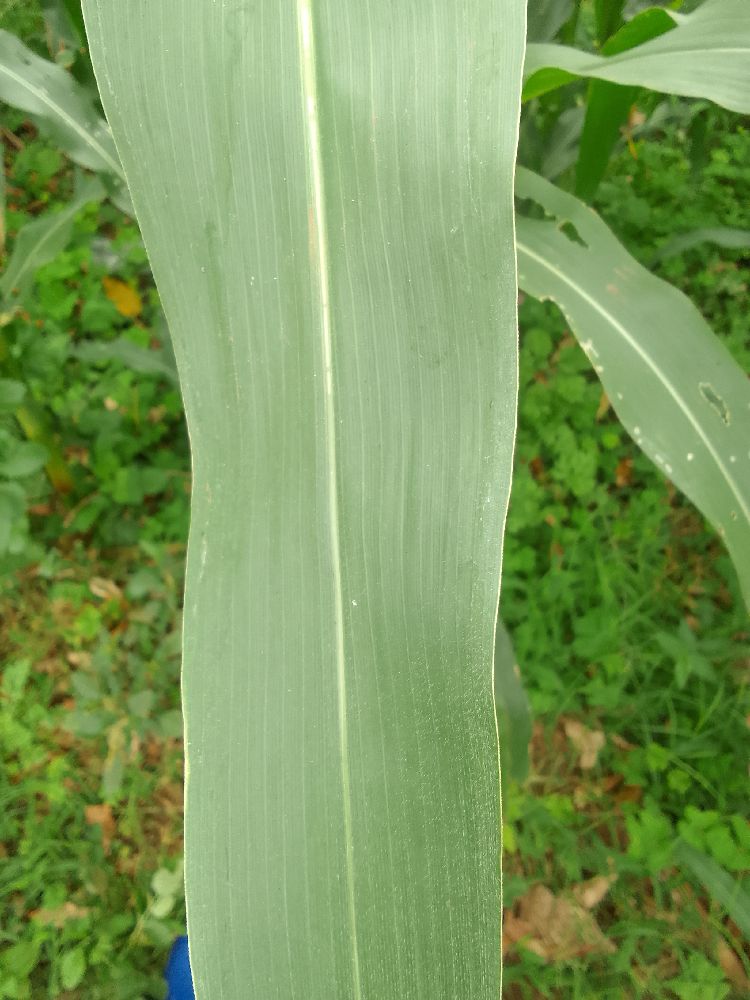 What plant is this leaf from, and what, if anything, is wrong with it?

maize, healthy
